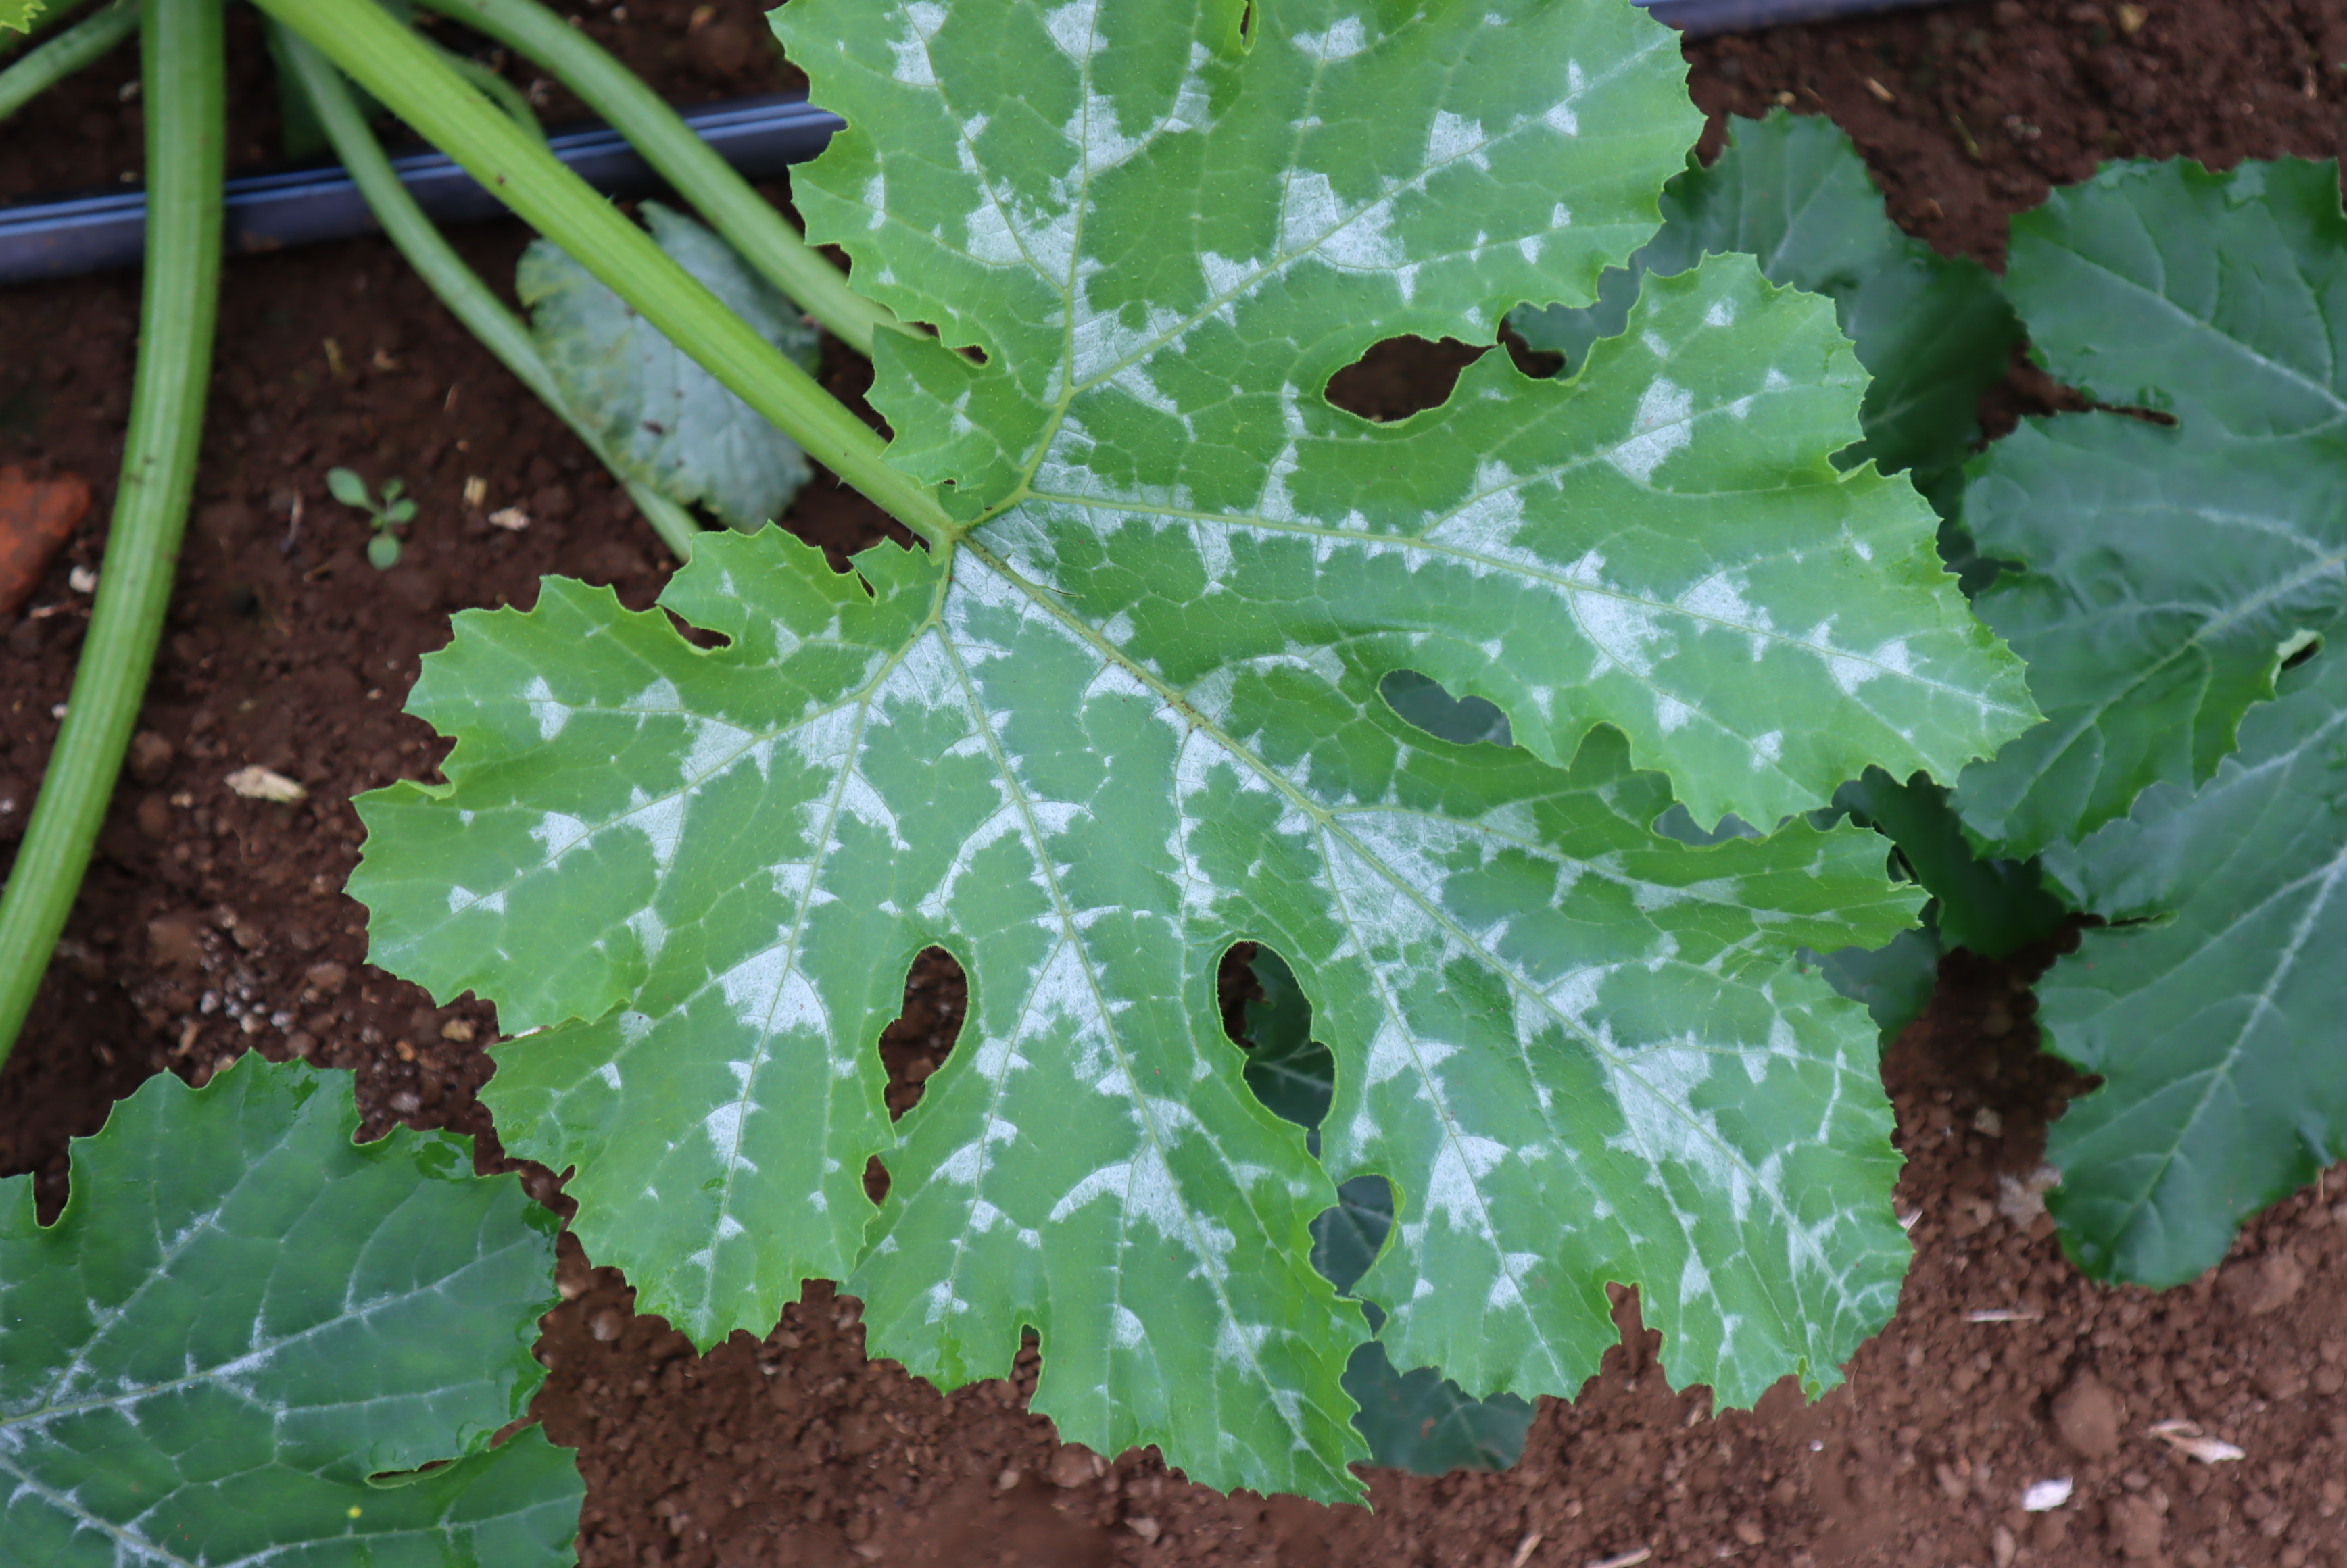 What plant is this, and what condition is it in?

zucchini, healthy
